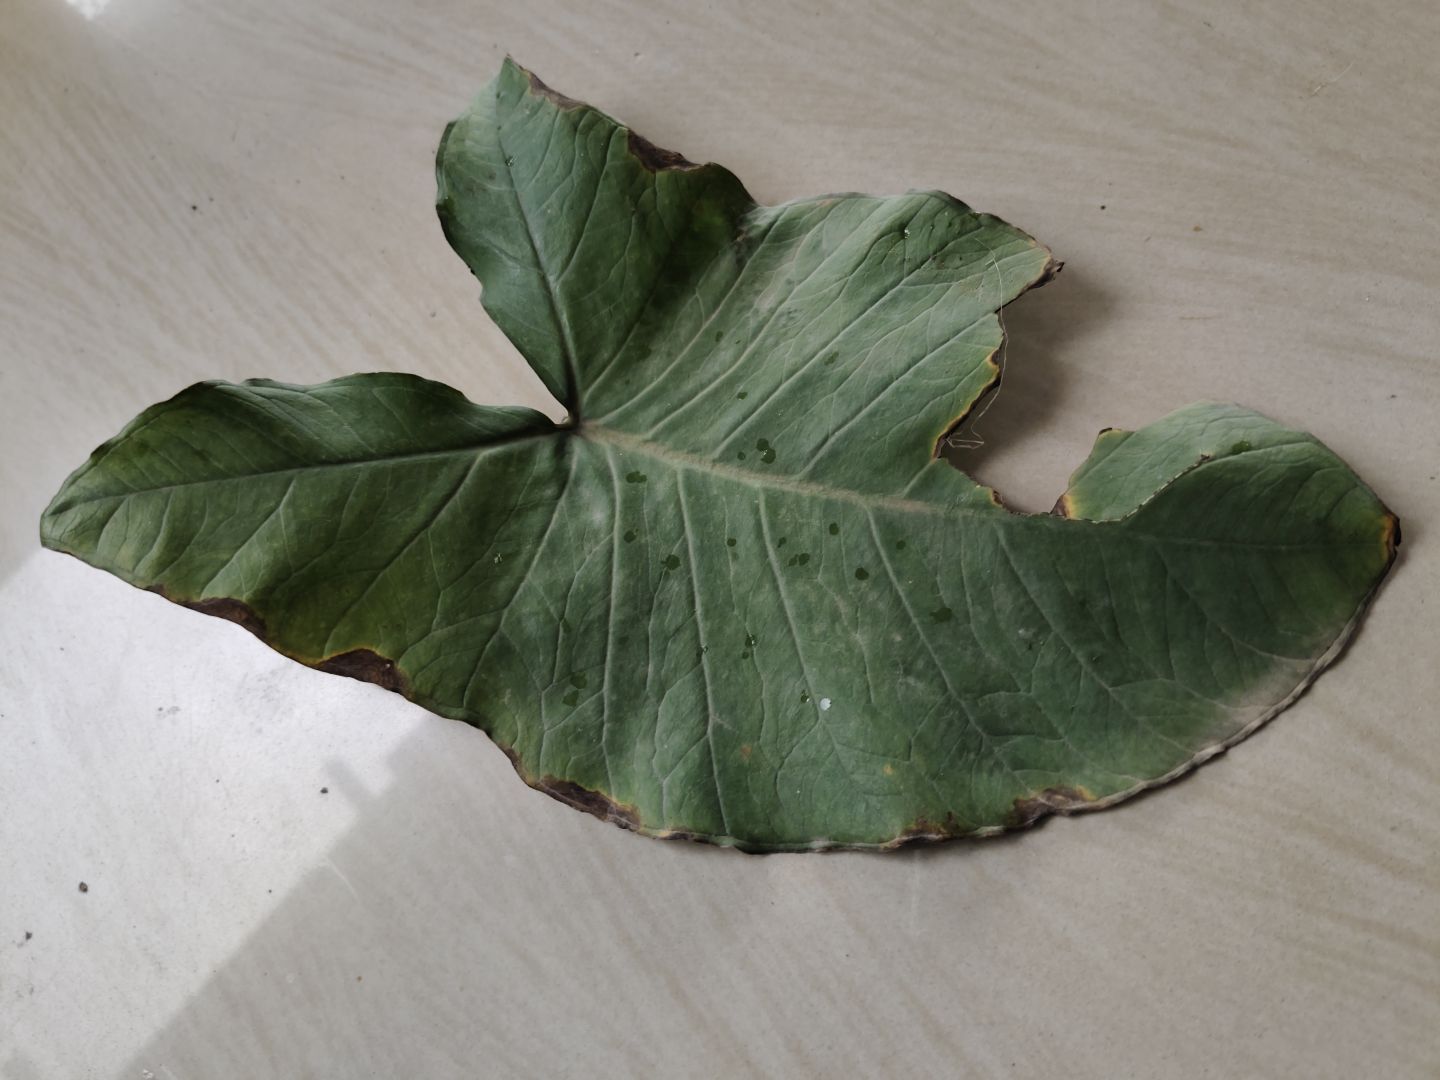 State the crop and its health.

taro, leaf blight
